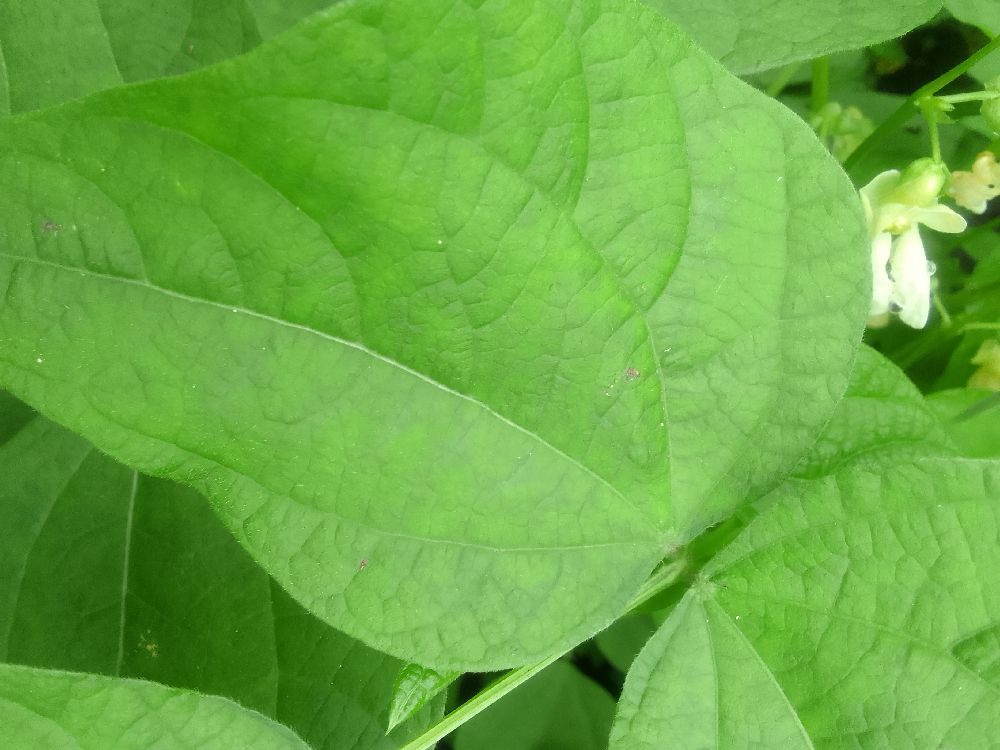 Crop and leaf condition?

common bean, healthy
